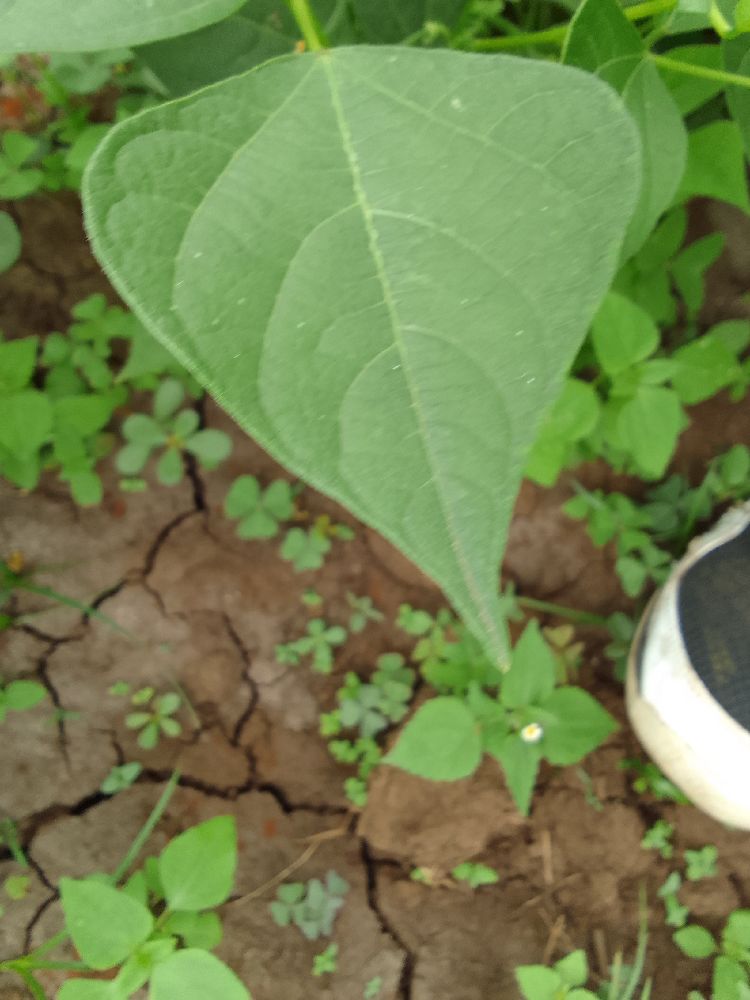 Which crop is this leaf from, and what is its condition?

common bean, healthy
